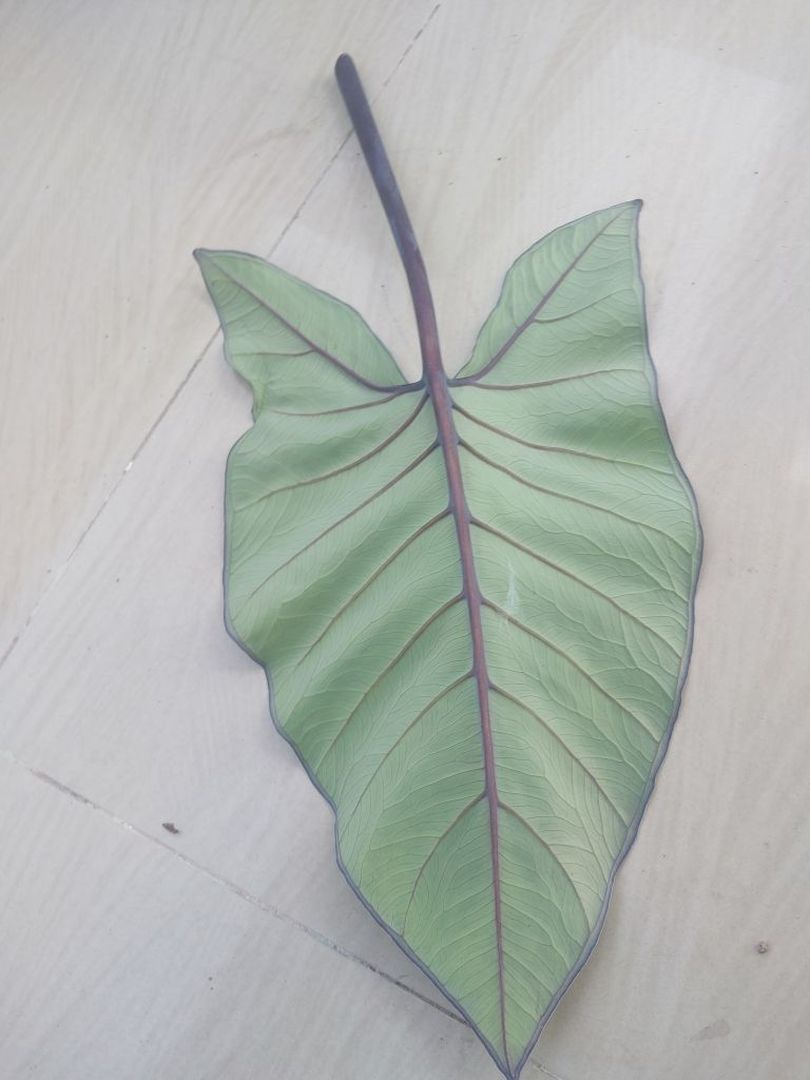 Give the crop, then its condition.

taro, healthy
